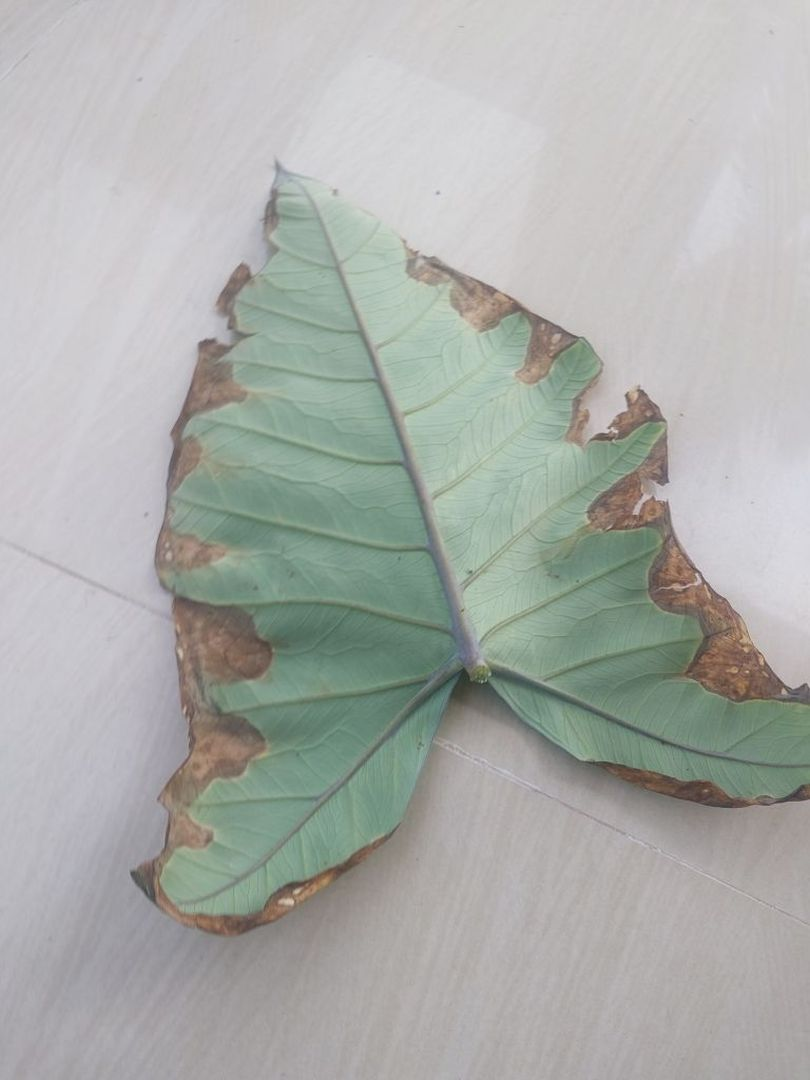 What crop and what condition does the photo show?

taro, leaf blight
